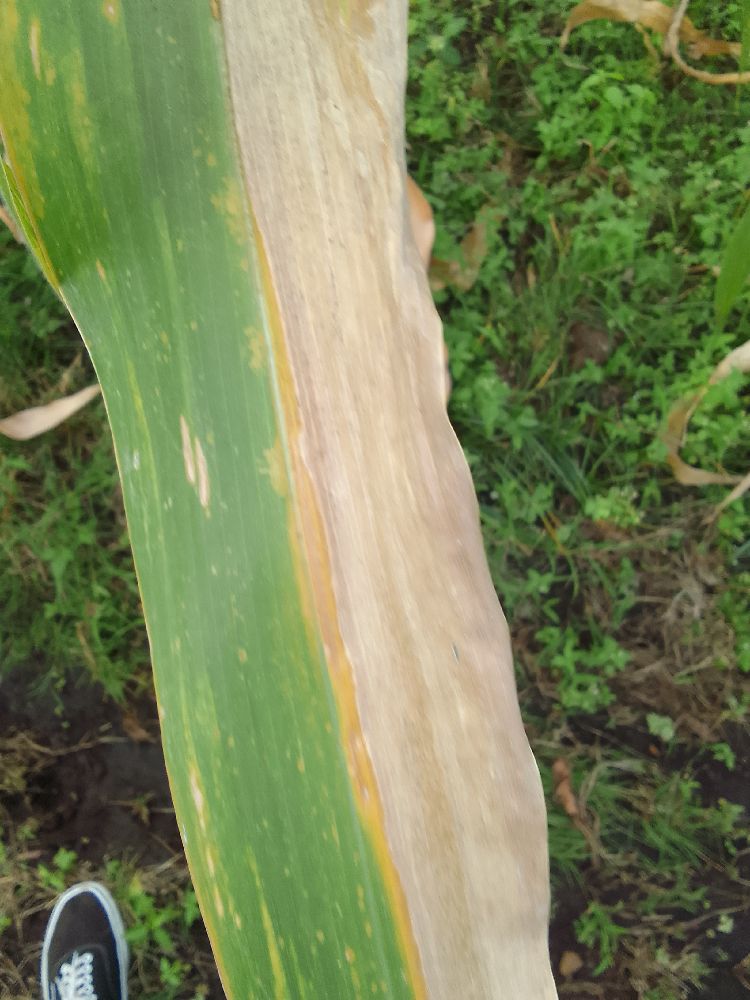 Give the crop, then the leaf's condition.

maize, maize lethal necrosis
